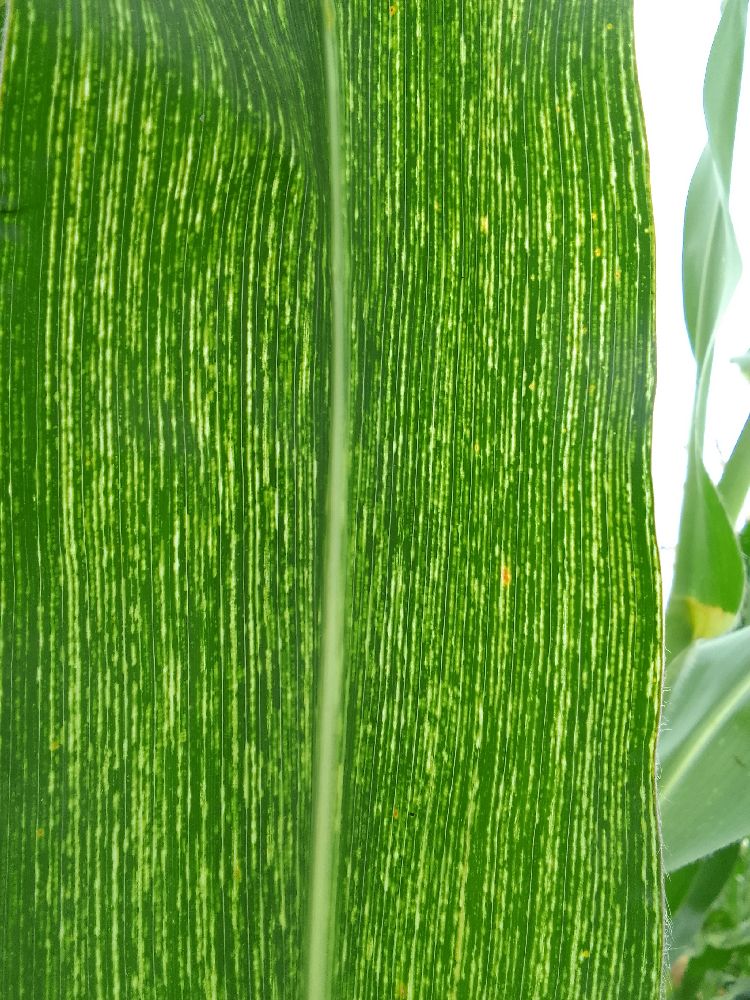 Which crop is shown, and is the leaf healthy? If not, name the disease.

maize, maize streak virus
